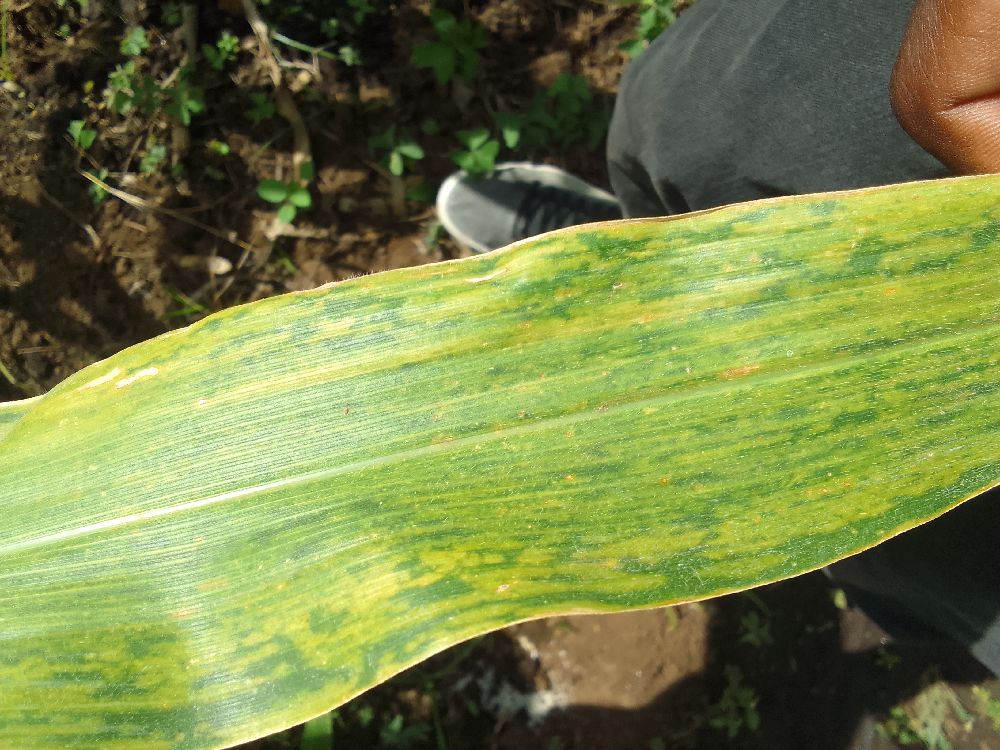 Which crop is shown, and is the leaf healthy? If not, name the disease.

maize, maize lethal necrosis
